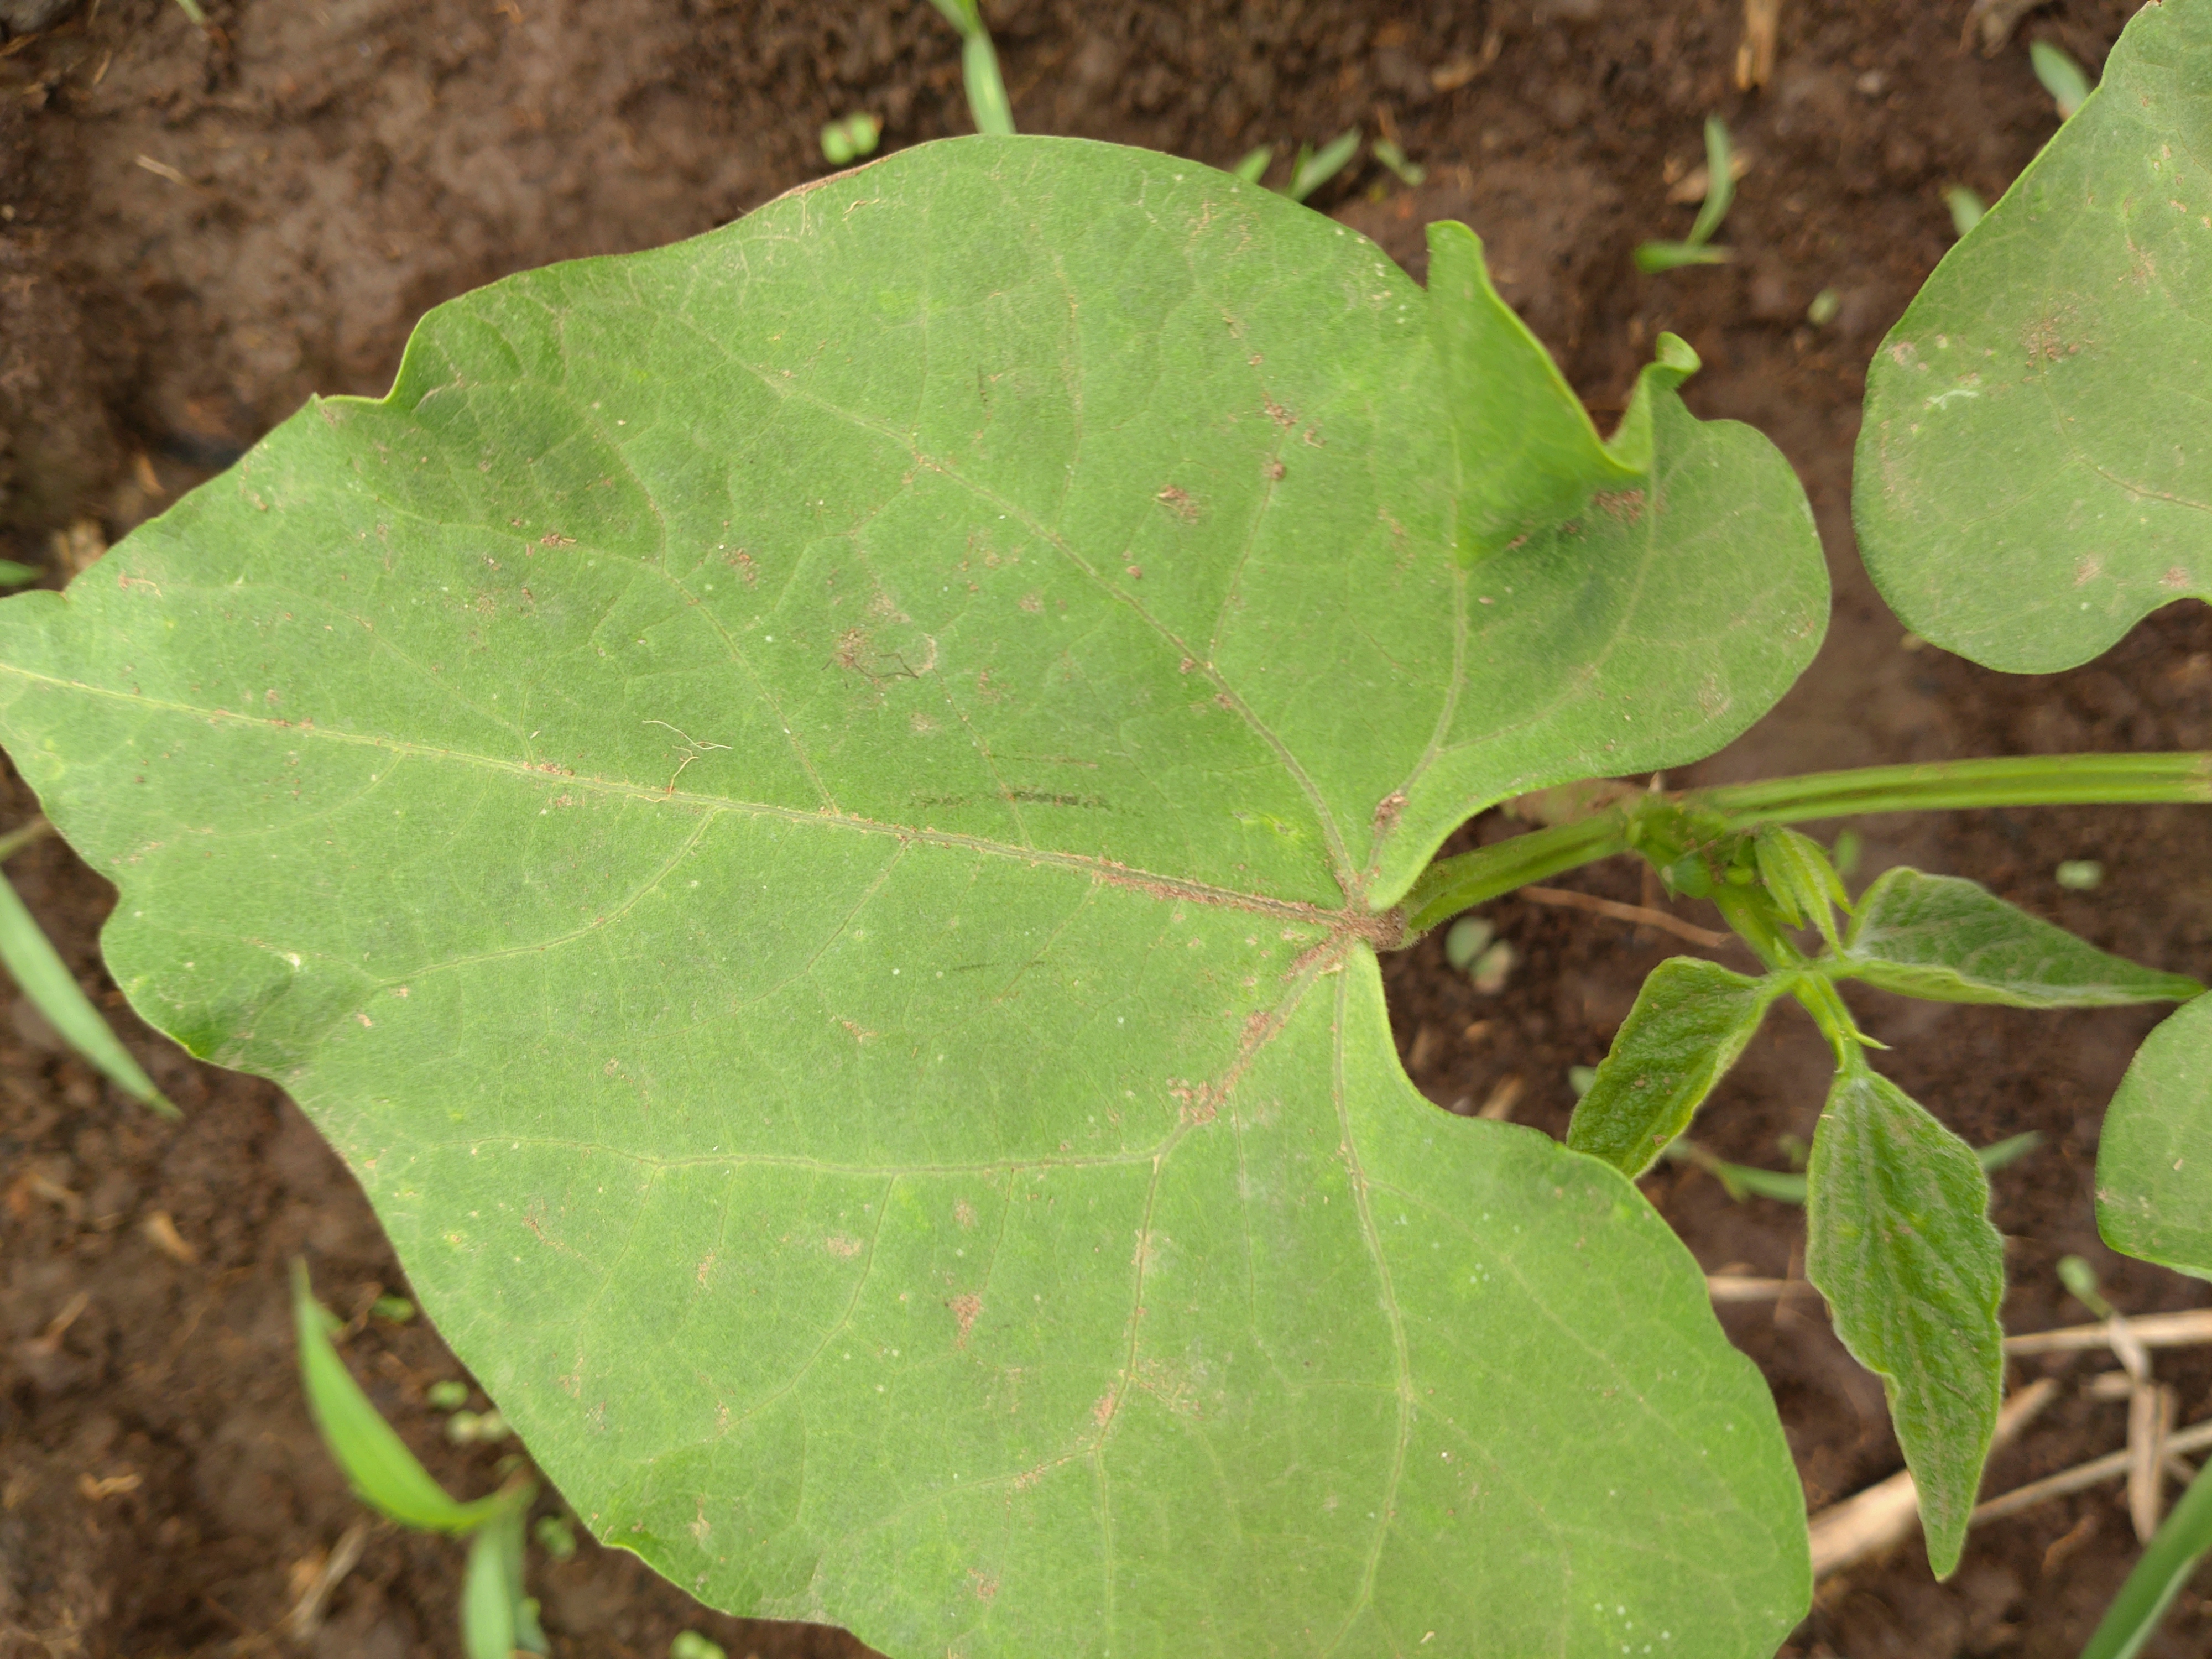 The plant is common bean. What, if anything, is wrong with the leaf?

healthy
